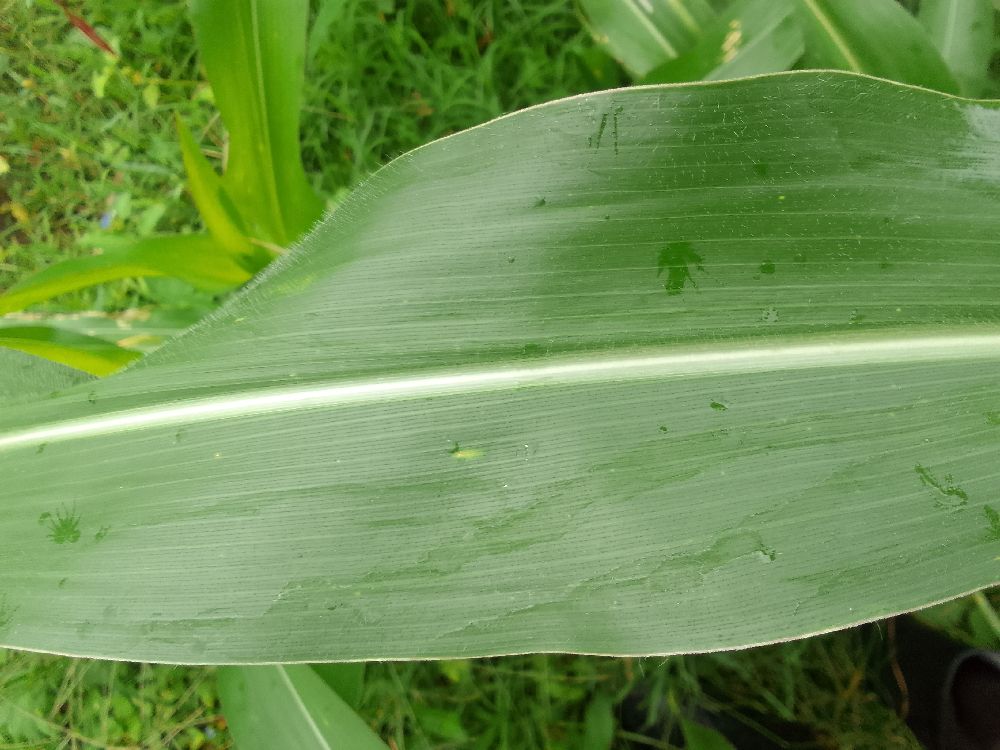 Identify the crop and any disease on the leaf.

maize, healthy
